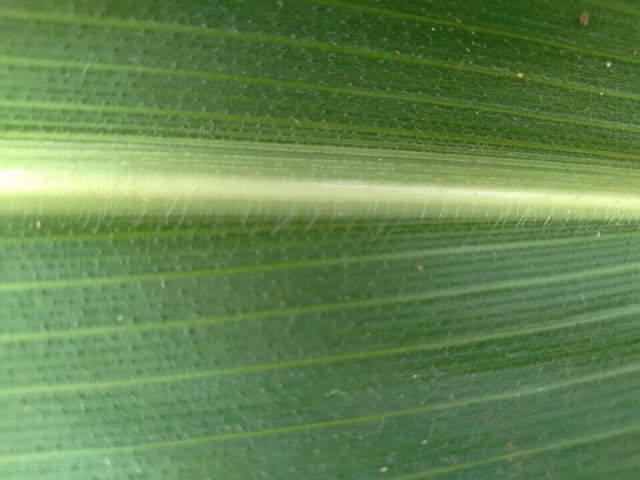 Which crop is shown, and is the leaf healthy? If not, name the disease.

maize, healthy
